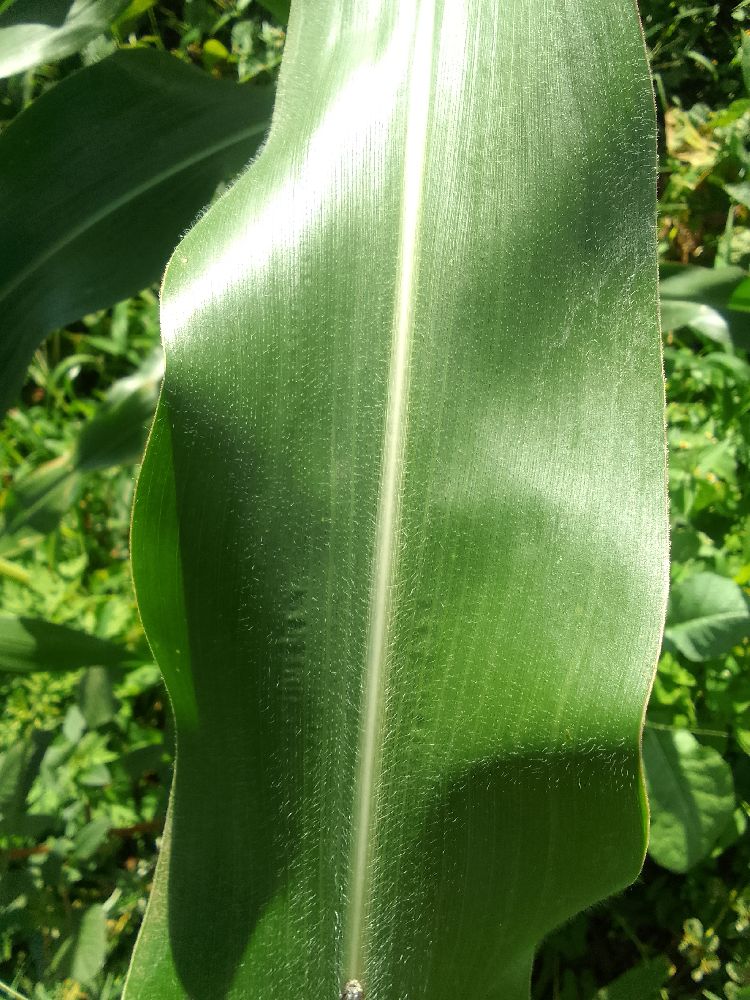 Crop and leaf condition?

maize, healthy
